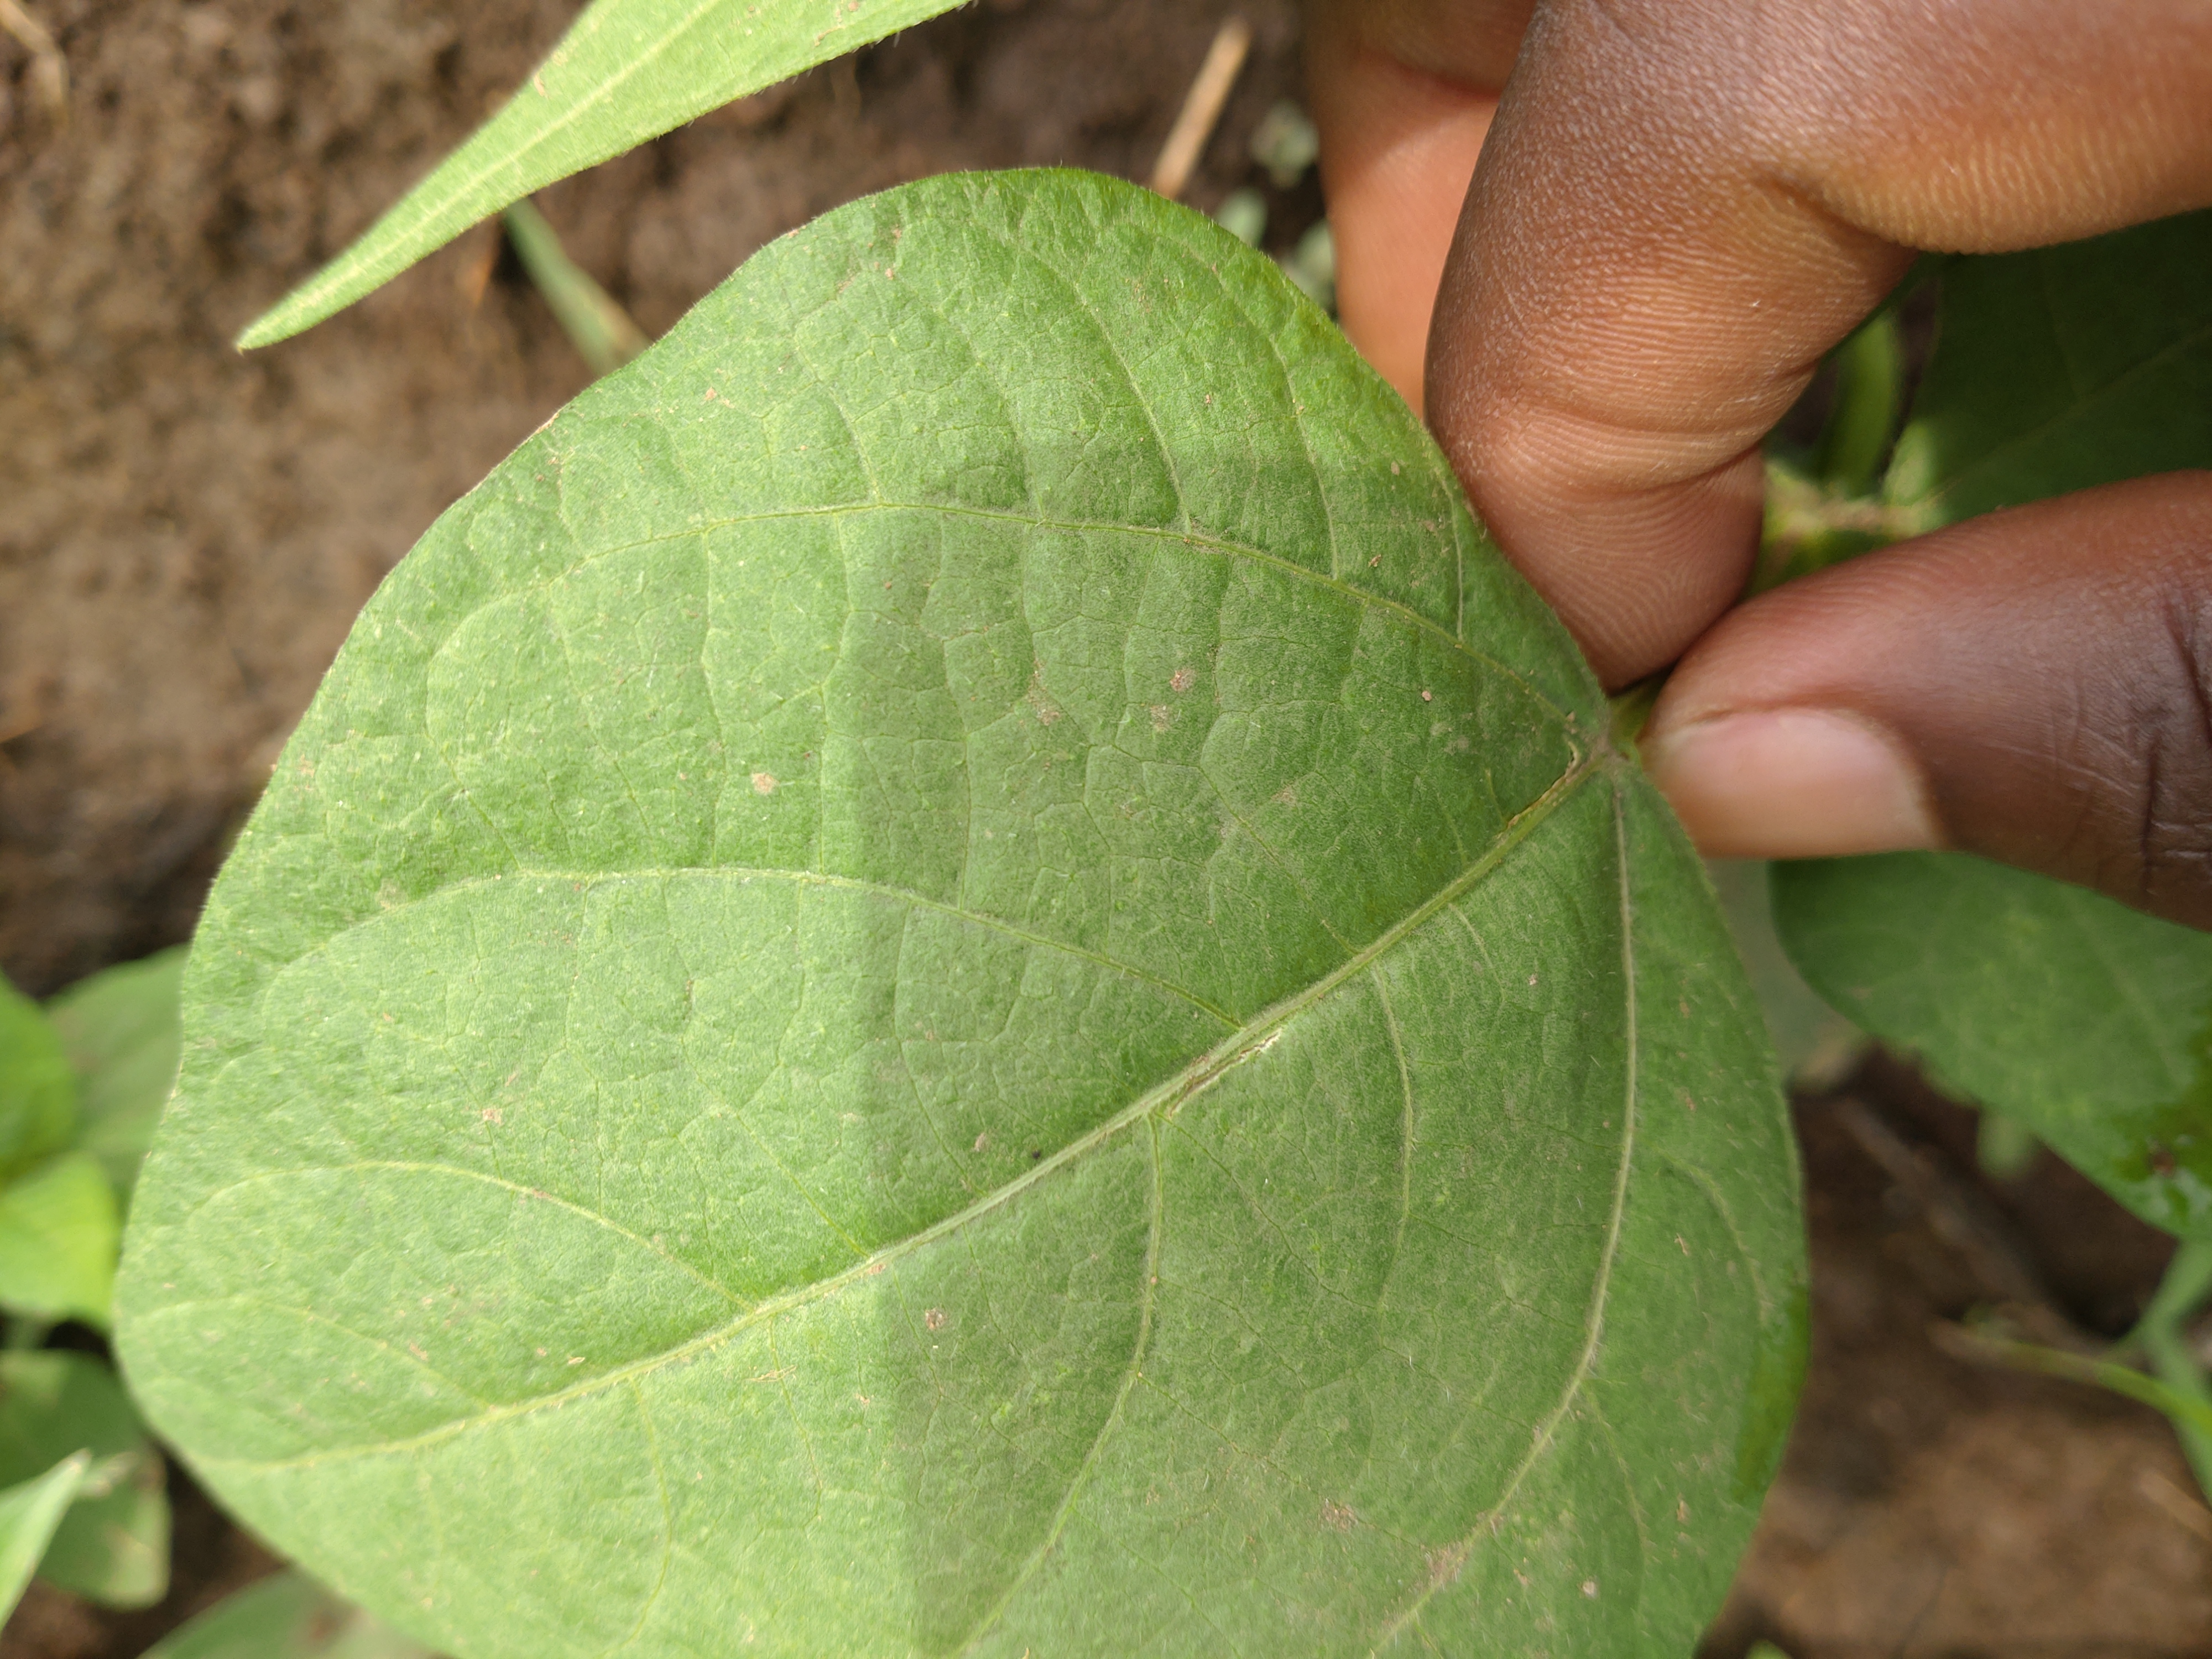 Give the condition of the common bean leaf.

healthy
